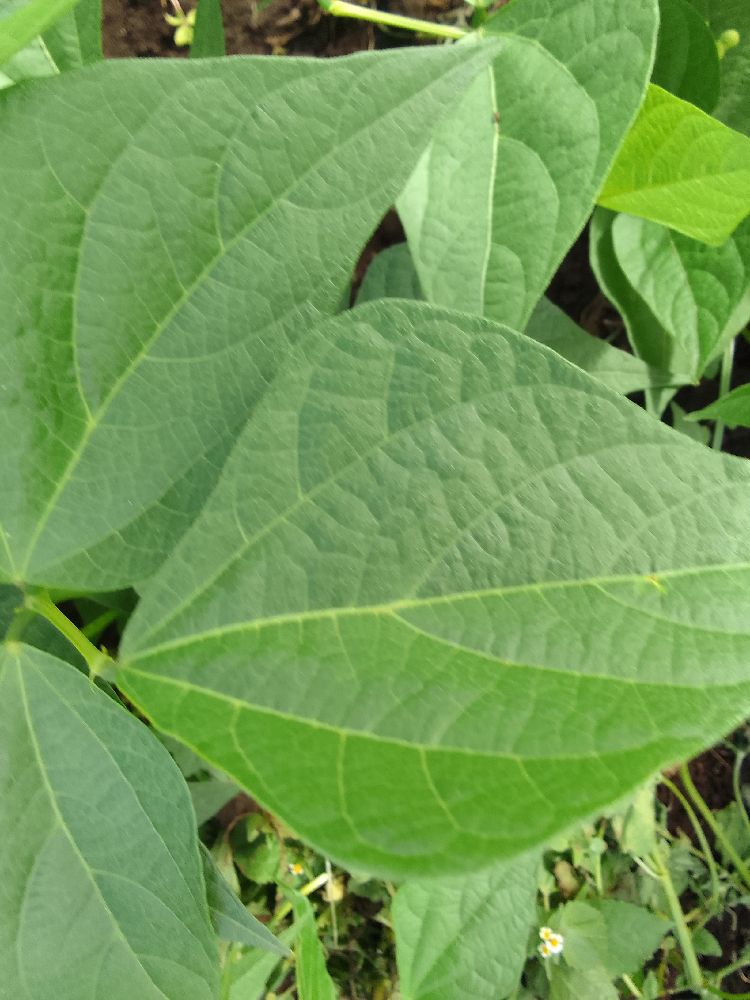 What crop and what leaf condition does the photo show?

common bean, healthy
